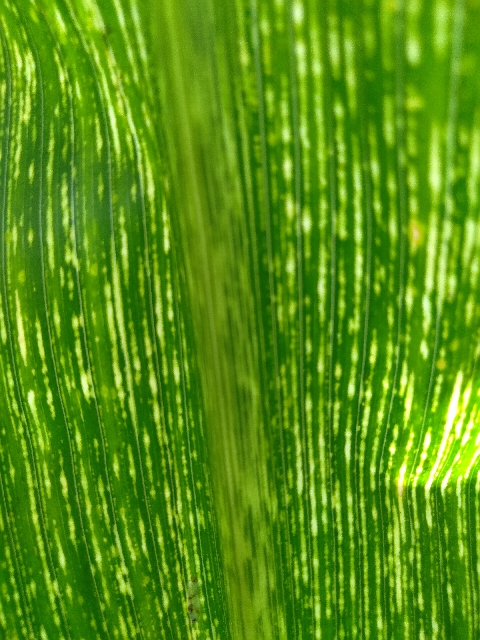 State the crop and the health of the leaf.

maize, maize streak virus
